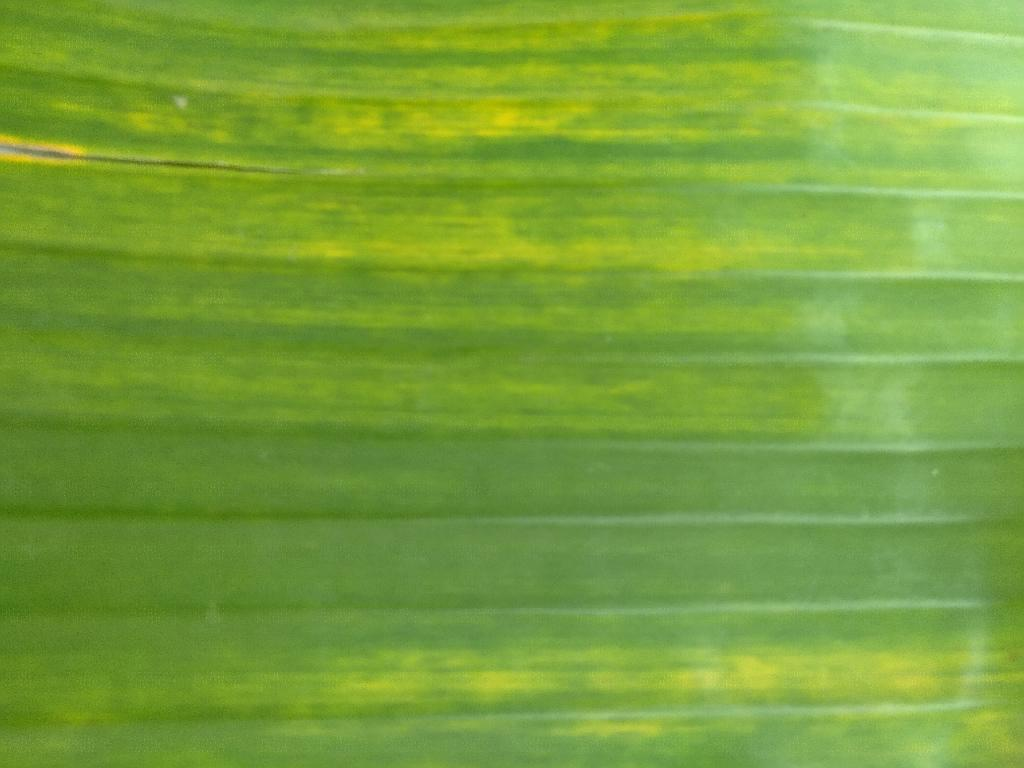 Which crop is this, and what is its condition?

banana, fusarium wilt race 1
